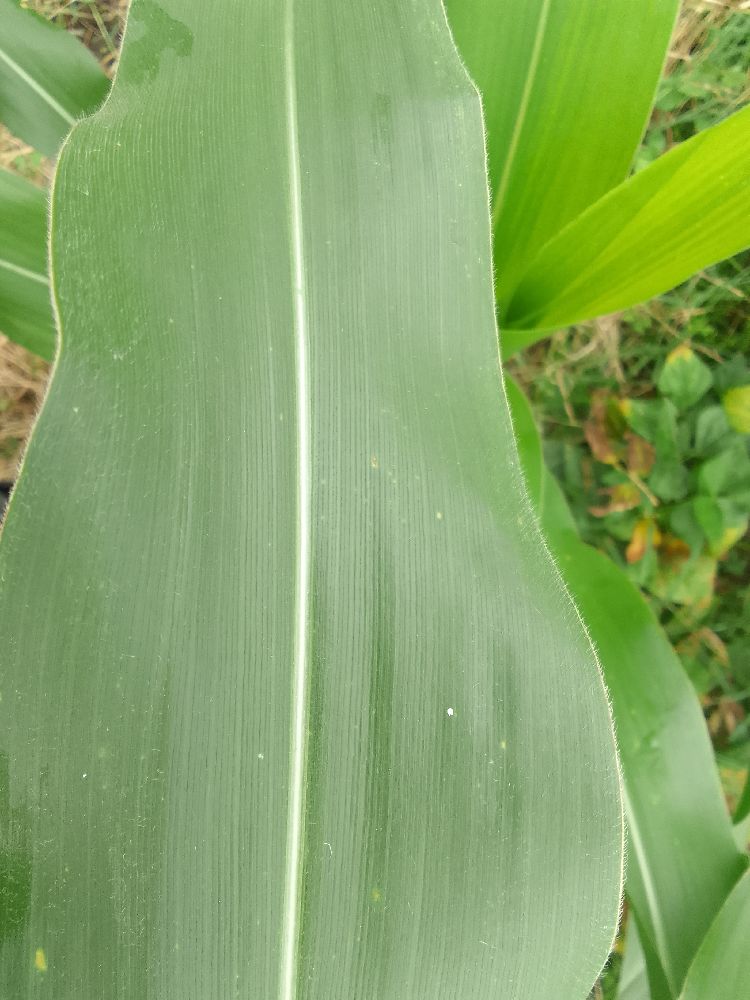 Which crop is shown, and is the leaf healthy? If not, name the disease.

maize, healthy
